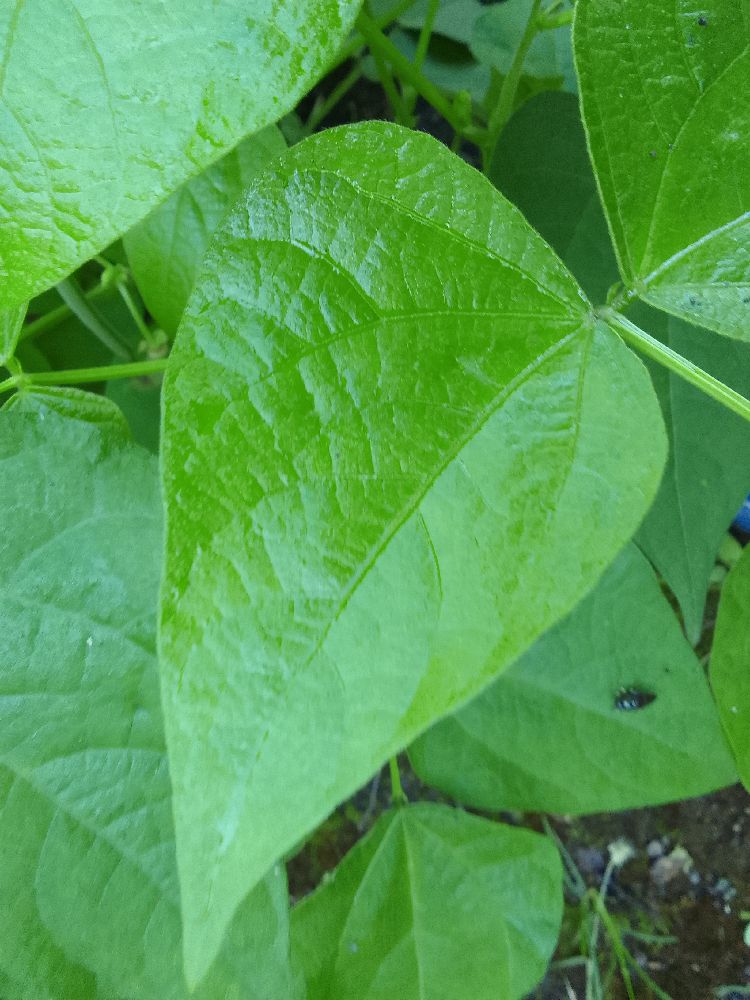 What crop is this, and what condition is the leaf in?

common bean, healthy
